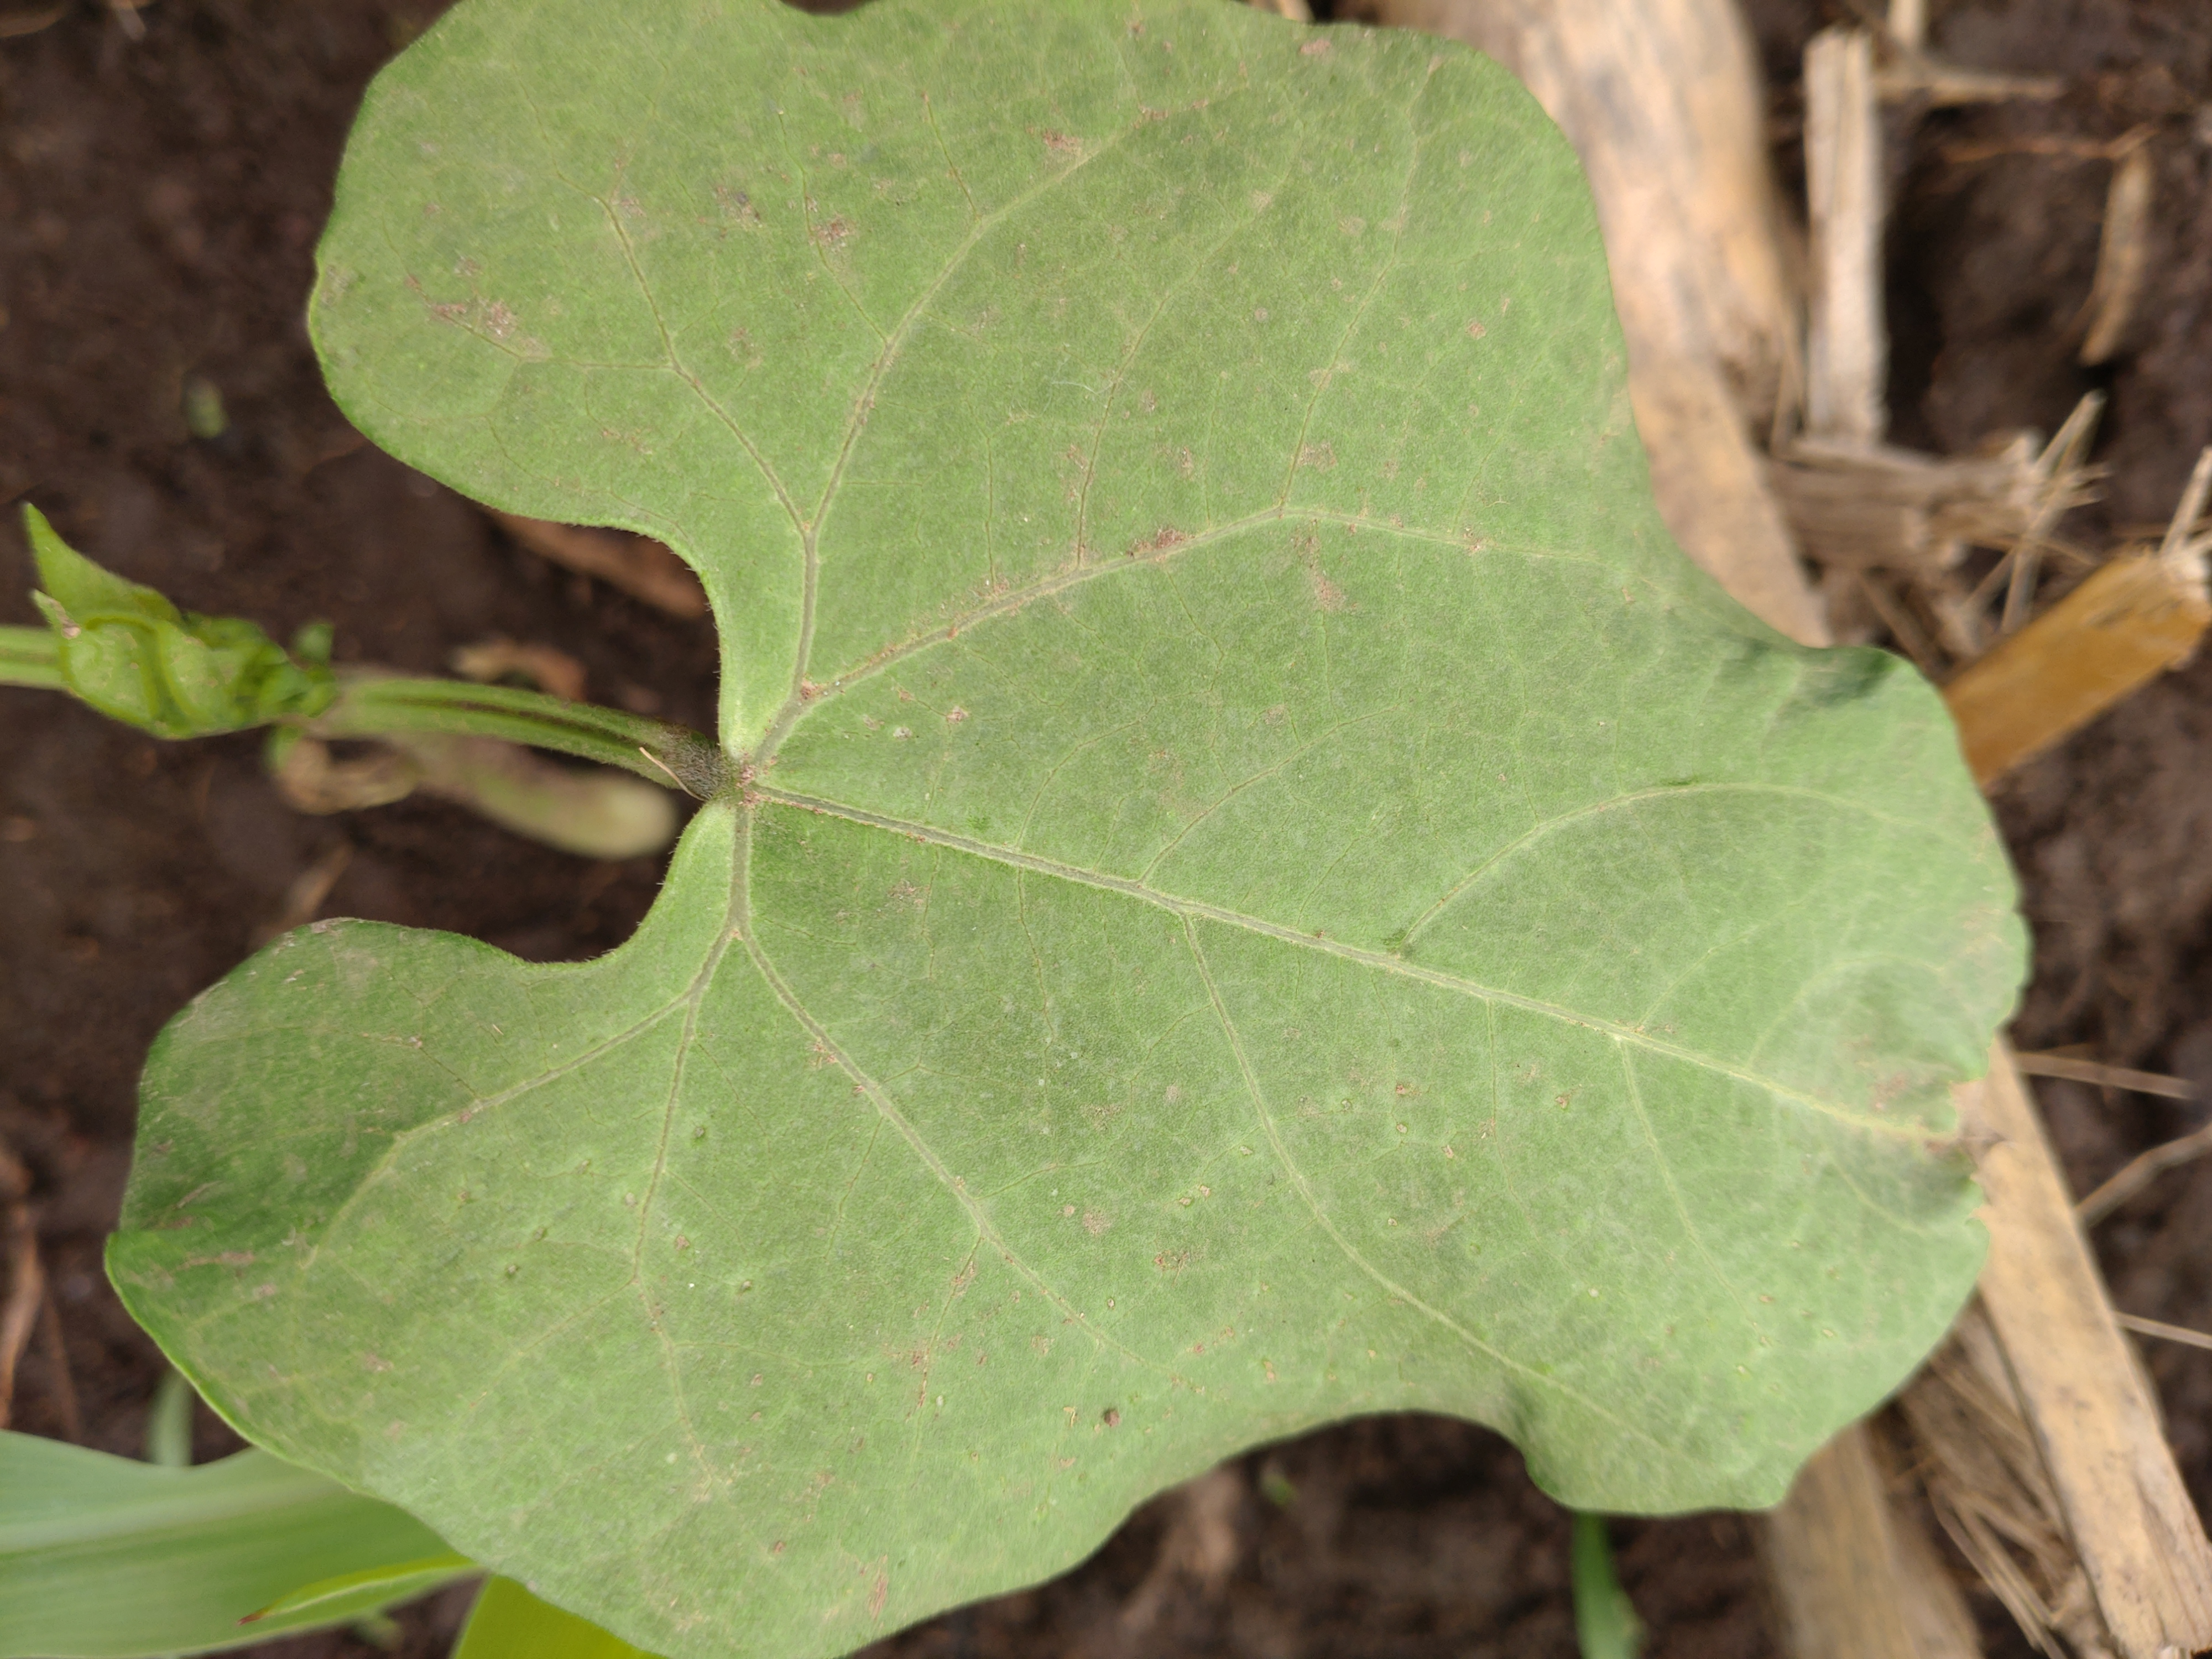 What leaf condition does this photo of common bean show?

healthy
